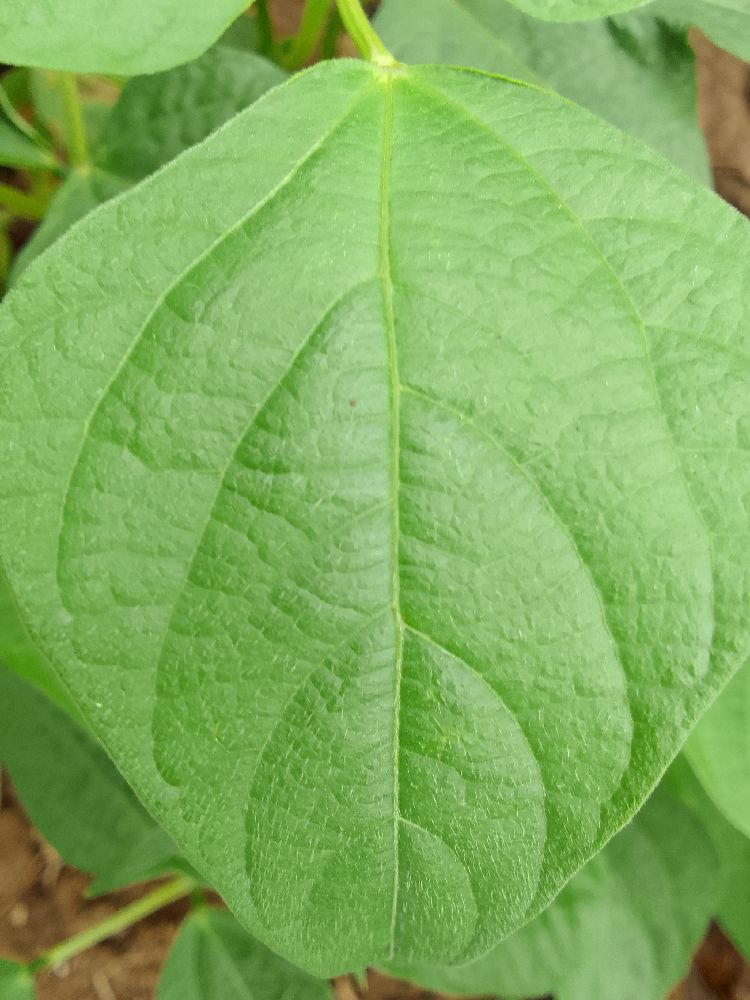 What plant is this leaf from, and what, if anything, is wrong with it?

common bean, healthy
